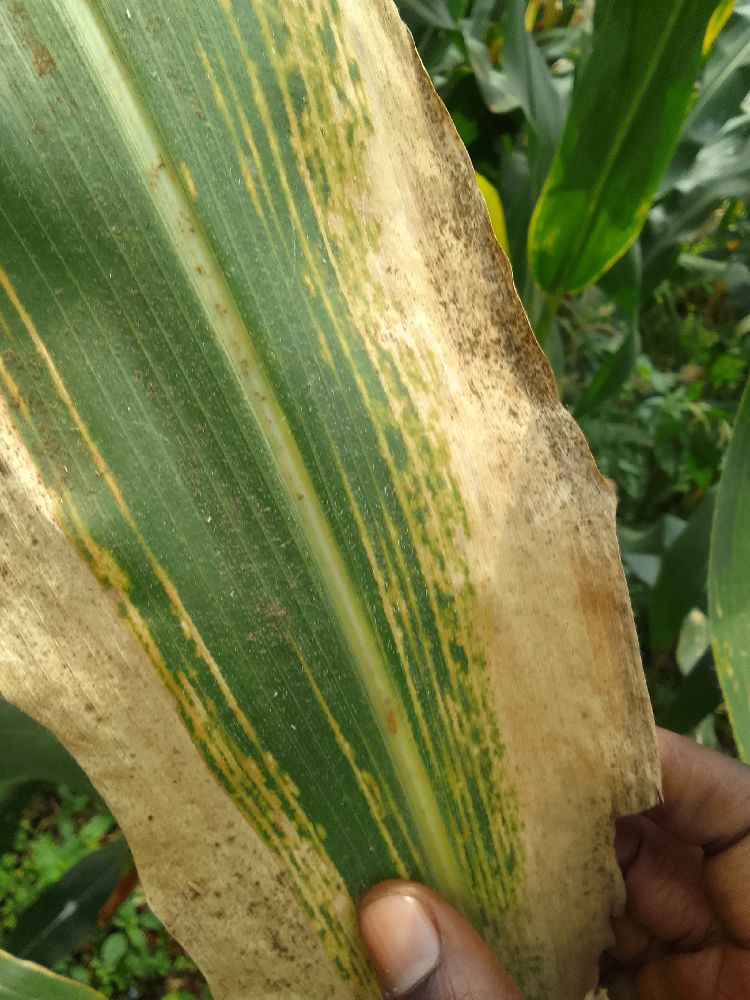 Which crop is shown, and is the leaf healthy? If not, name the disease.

maize, maize streak virus
